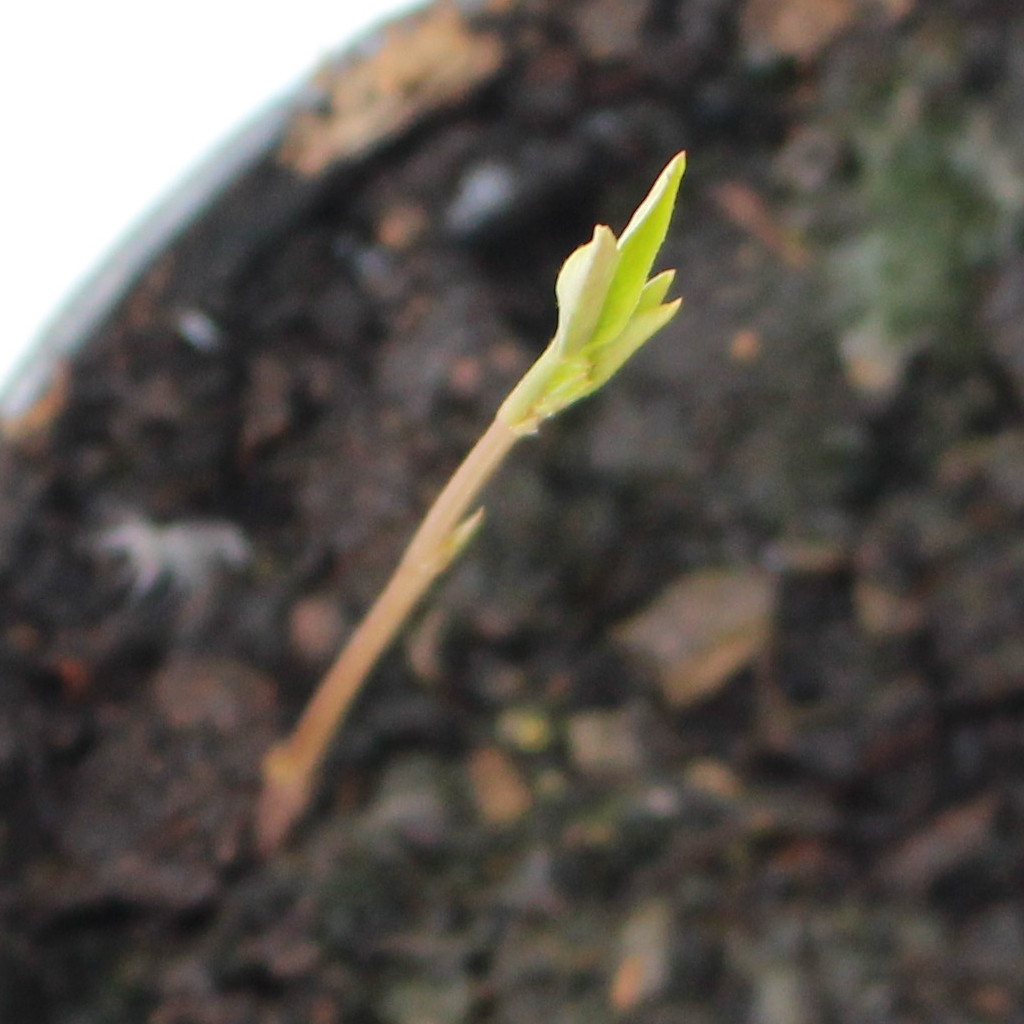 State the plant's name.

Vicia sativa
